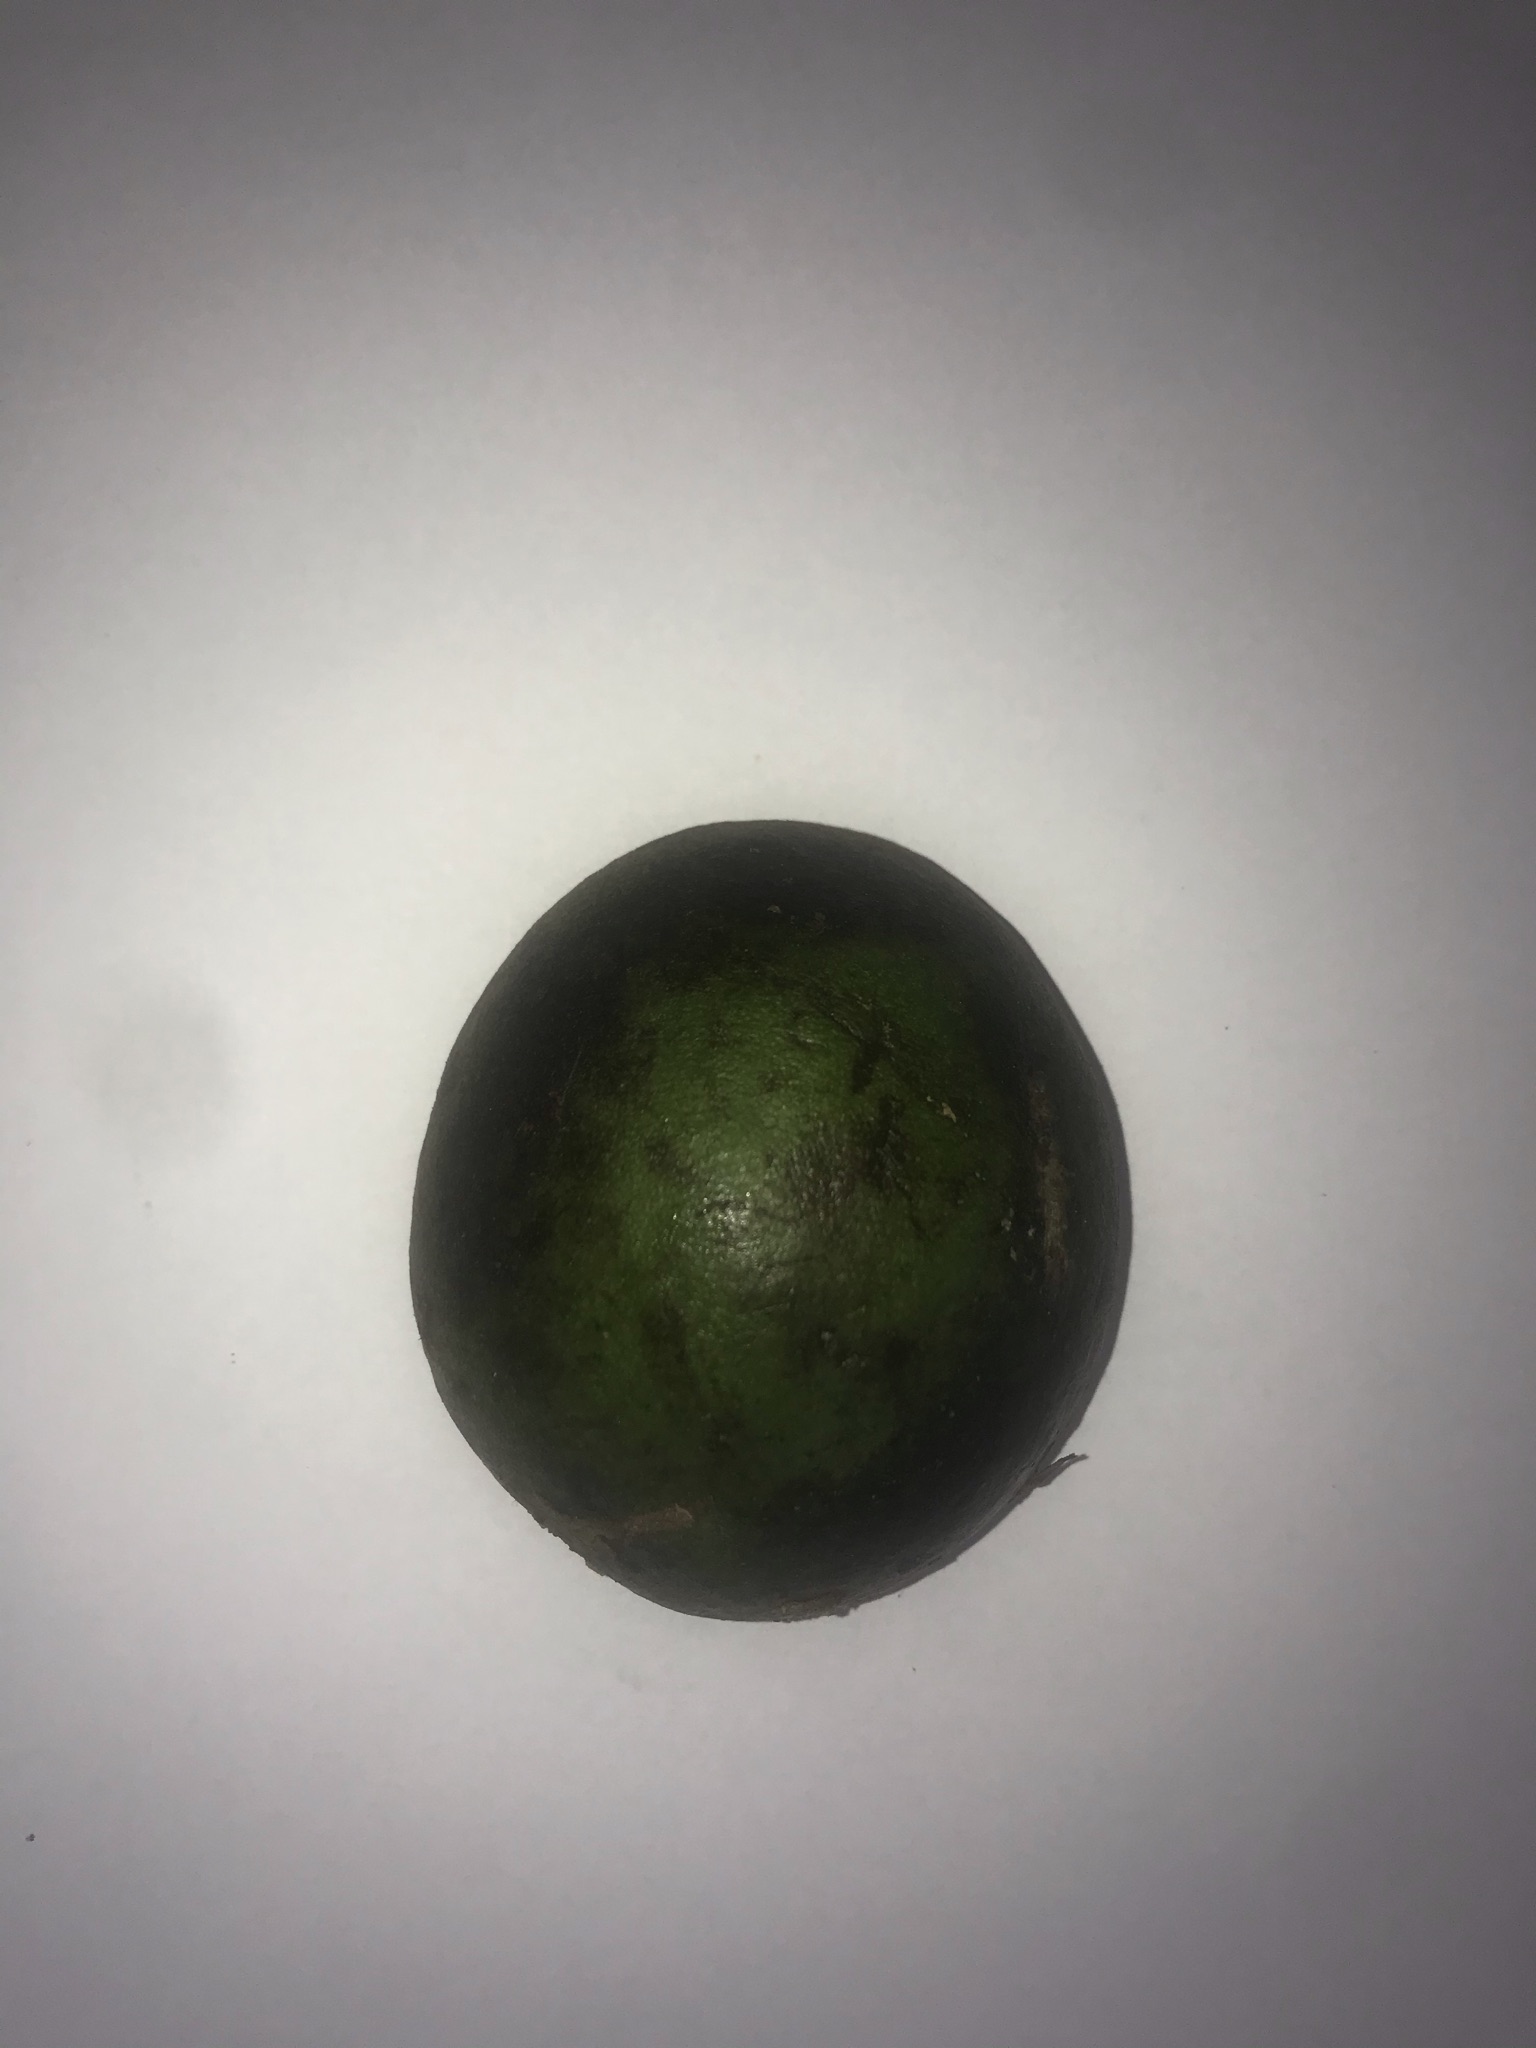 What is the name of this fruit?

pequi
